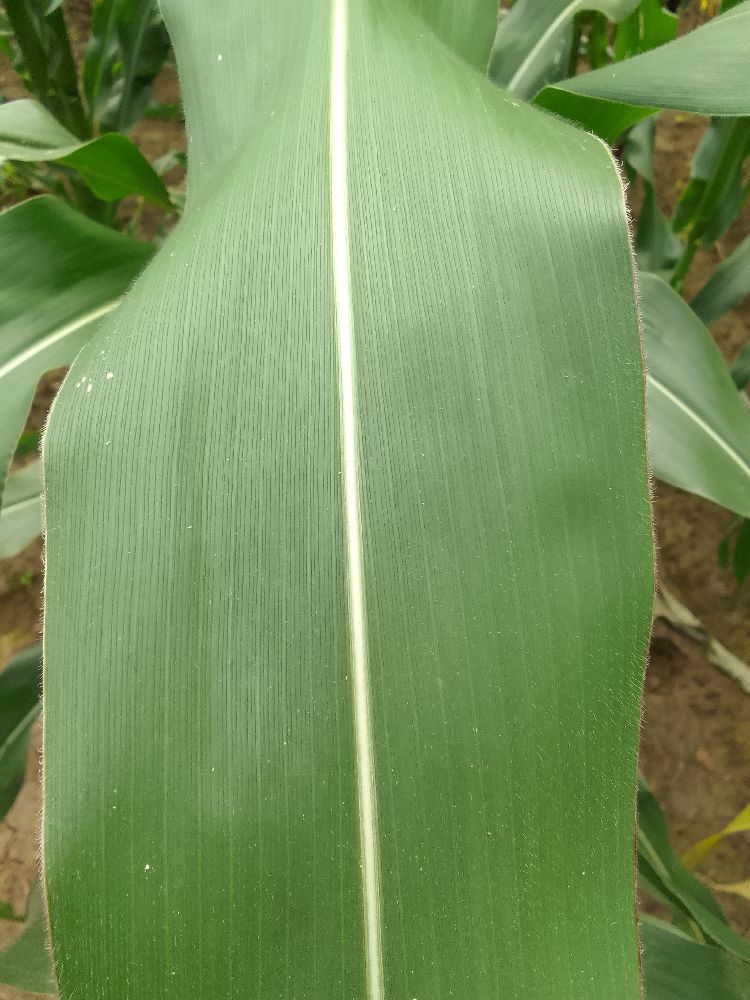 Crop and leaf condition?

maize, healthy
